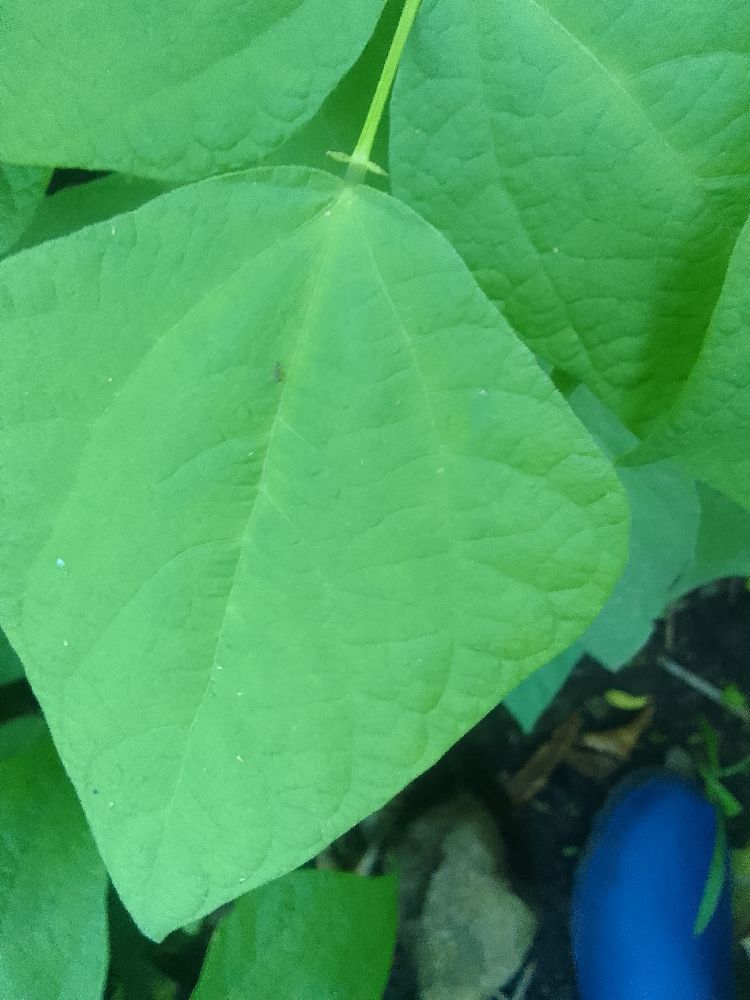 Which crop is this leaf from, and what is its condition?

common bean, healthy
